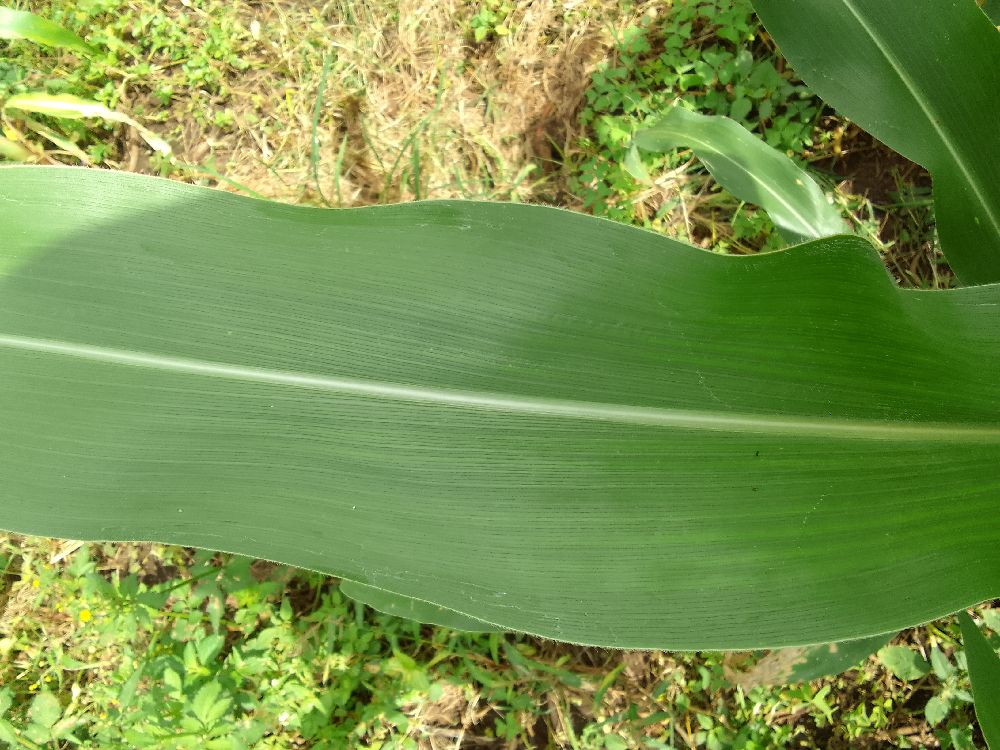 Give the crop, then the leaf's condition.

maize, healthy
